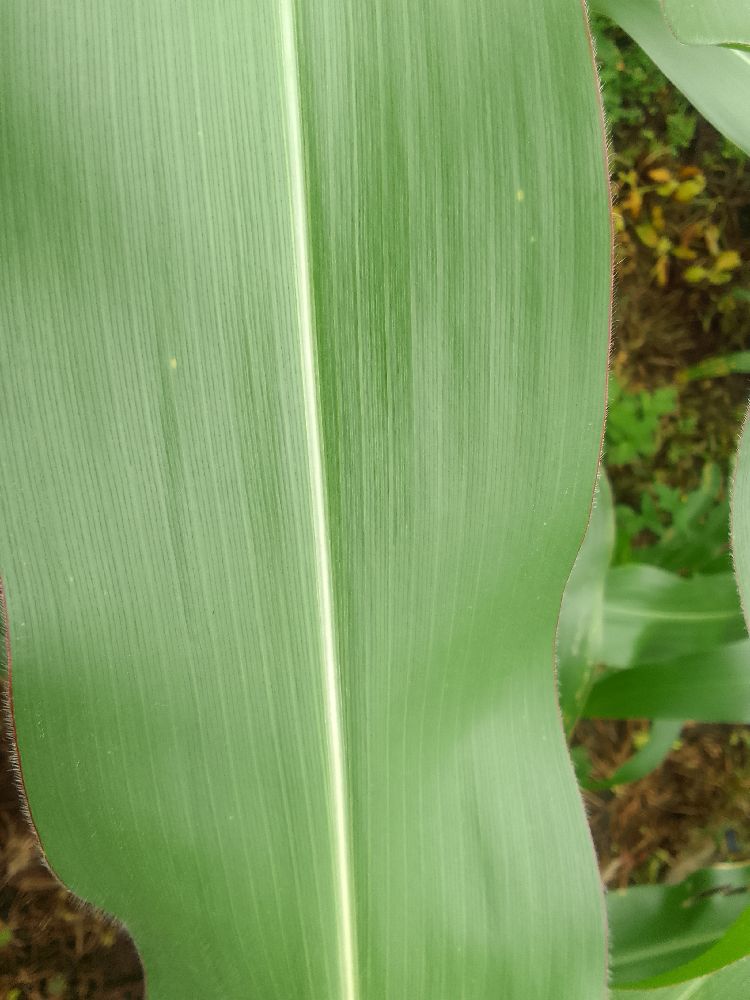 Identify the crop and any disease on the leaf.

maize, healthy
